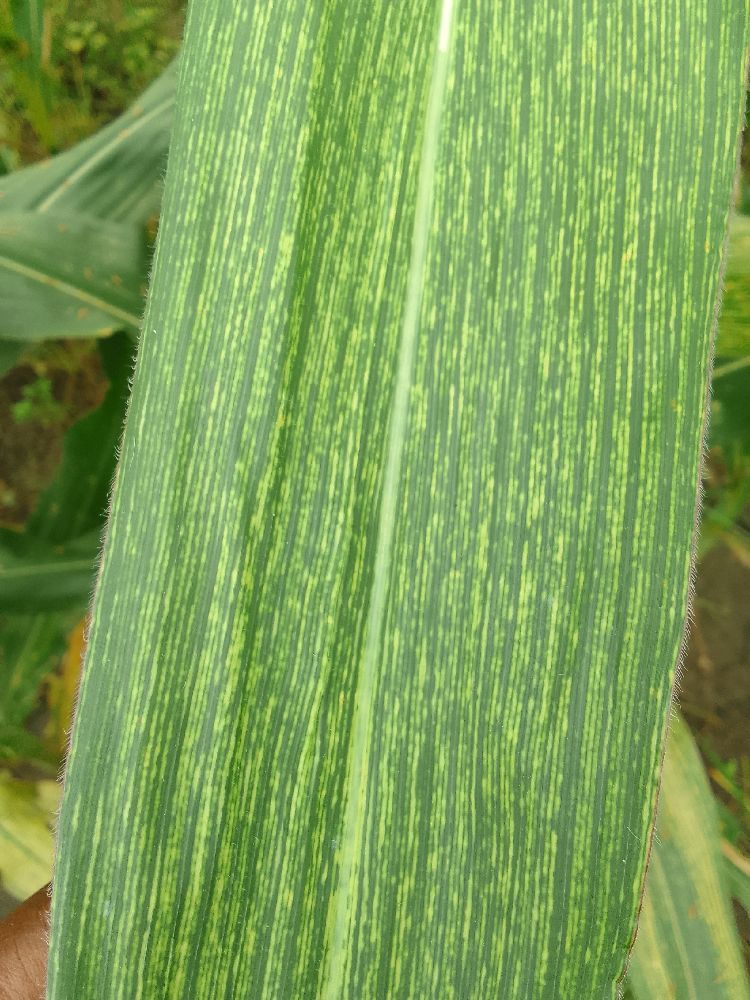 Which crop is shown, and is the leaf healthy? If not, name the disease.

maize, maize streak virus
